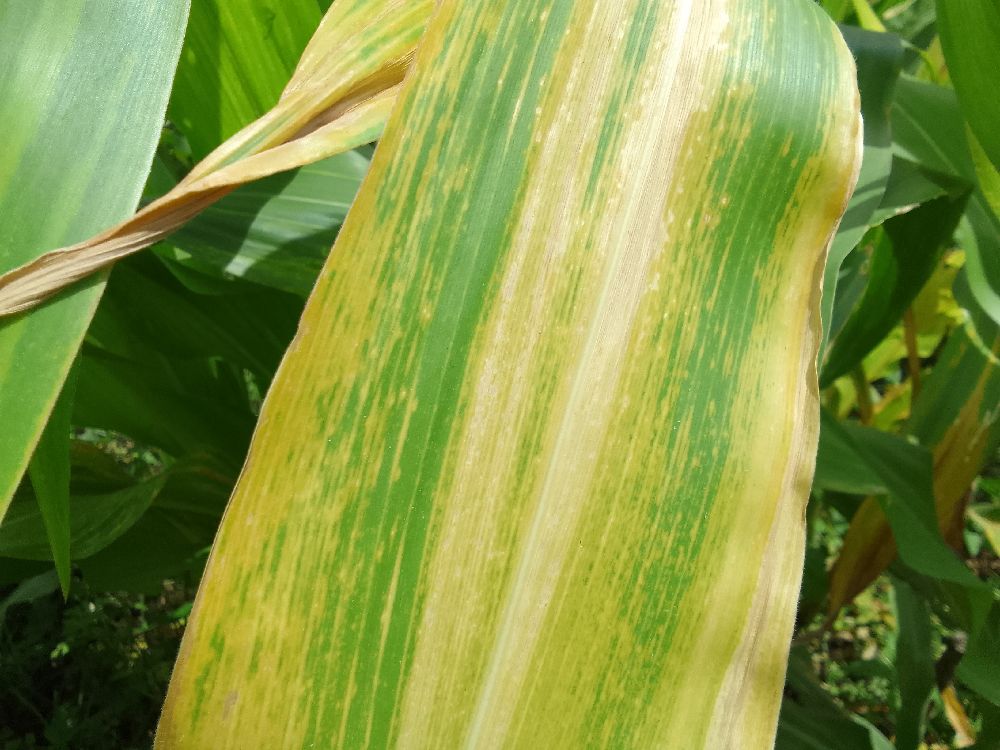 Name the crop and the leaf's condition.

maize, maize lethal necrosis
